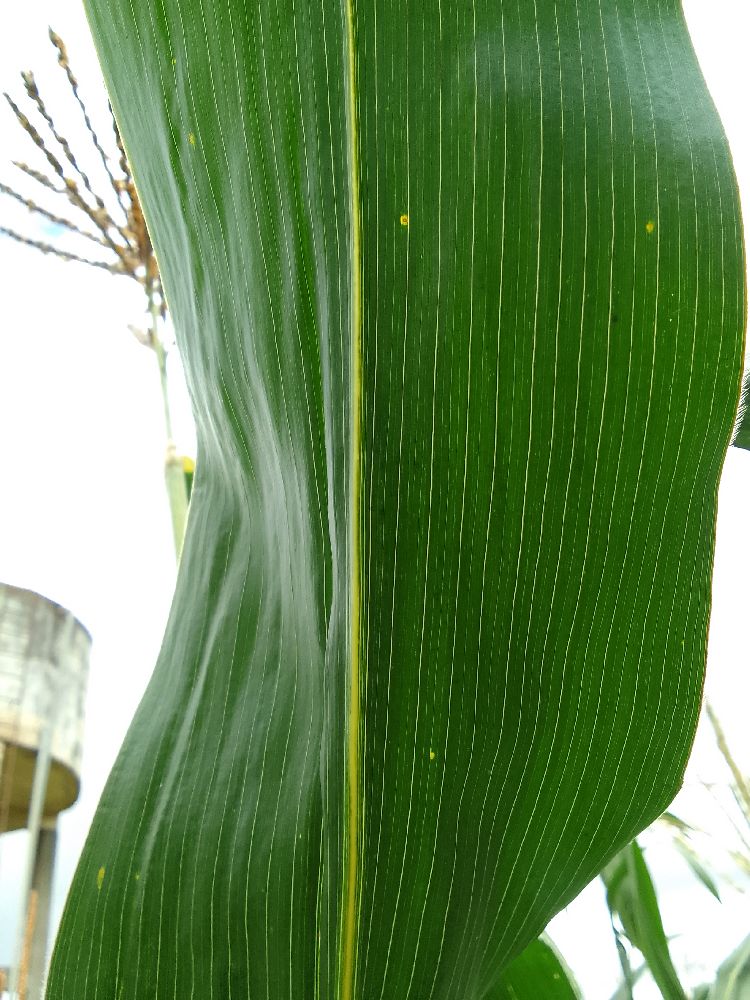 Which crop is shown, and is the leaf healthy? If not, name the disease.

maize, healthy
